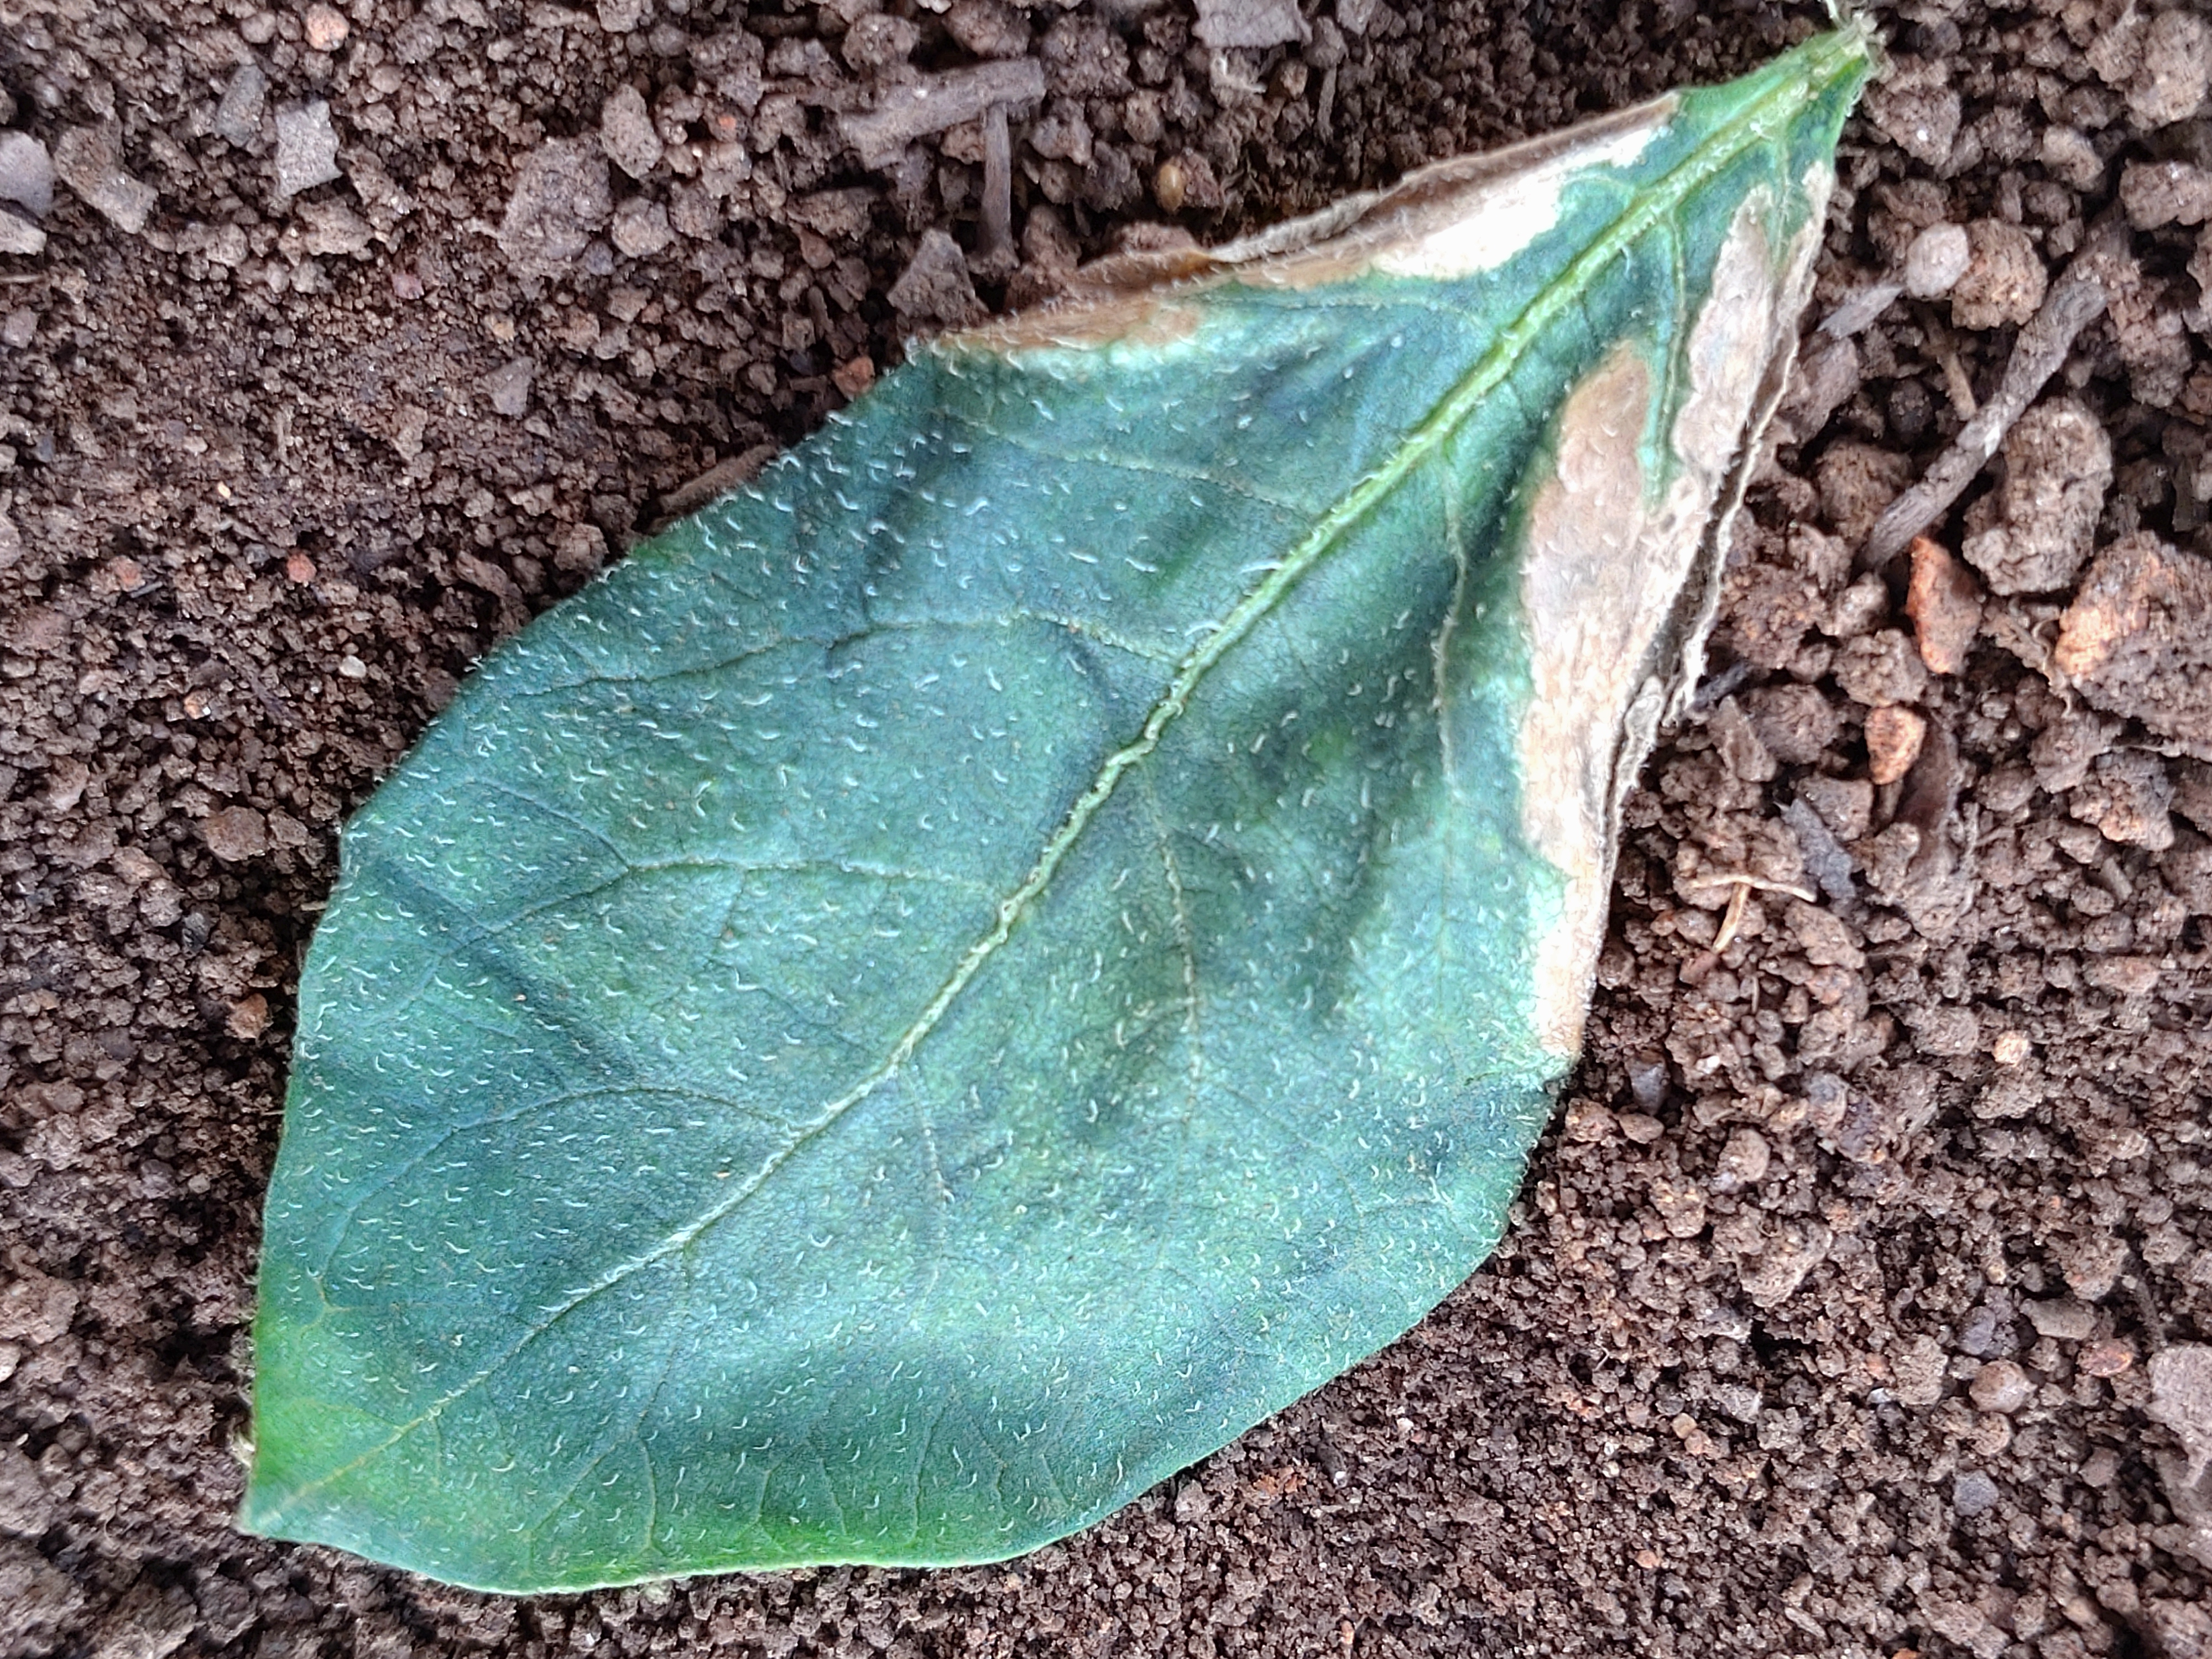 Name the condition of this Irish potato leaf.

early blight
